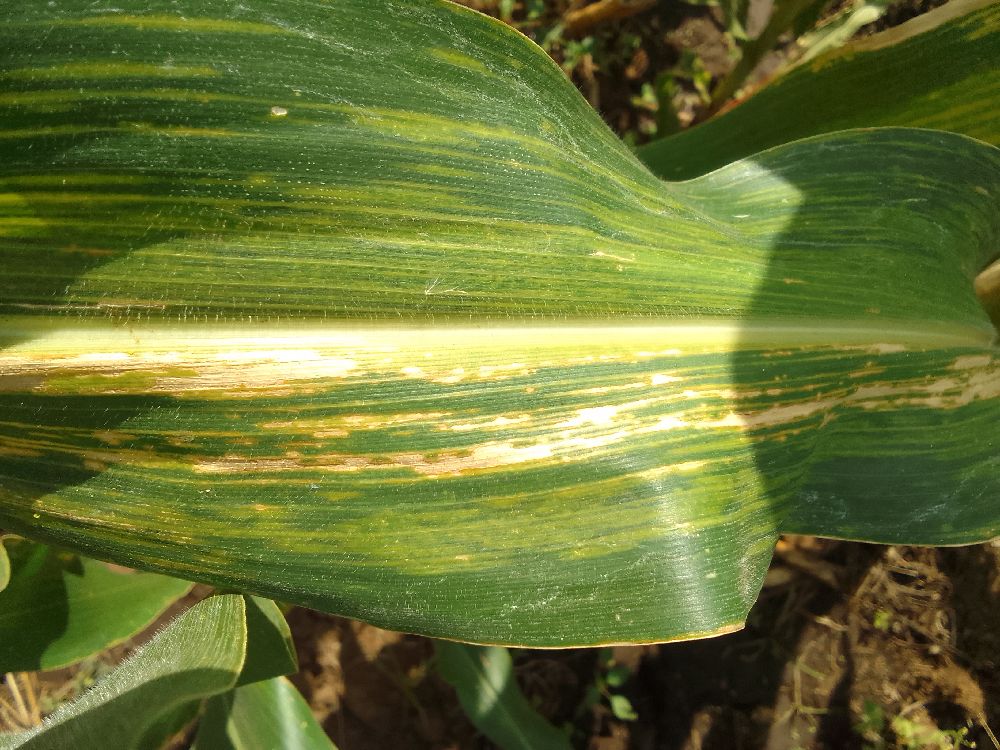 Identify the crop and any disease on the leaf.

maize, maize lethal necrosis
